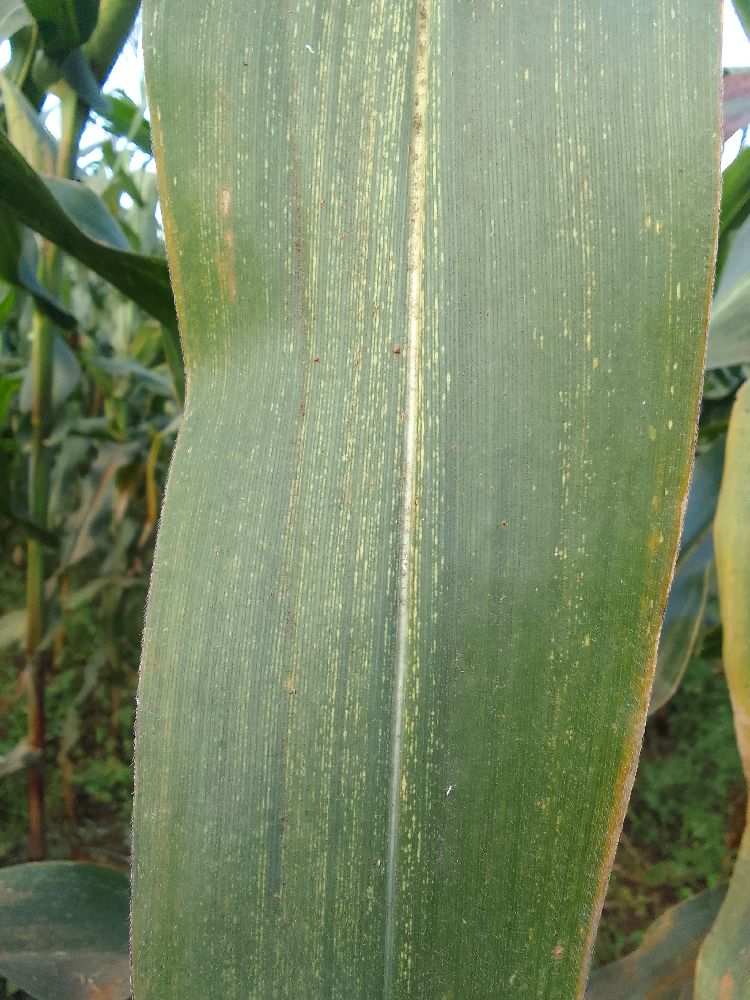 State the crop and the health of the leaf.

maize, maize streak virus
